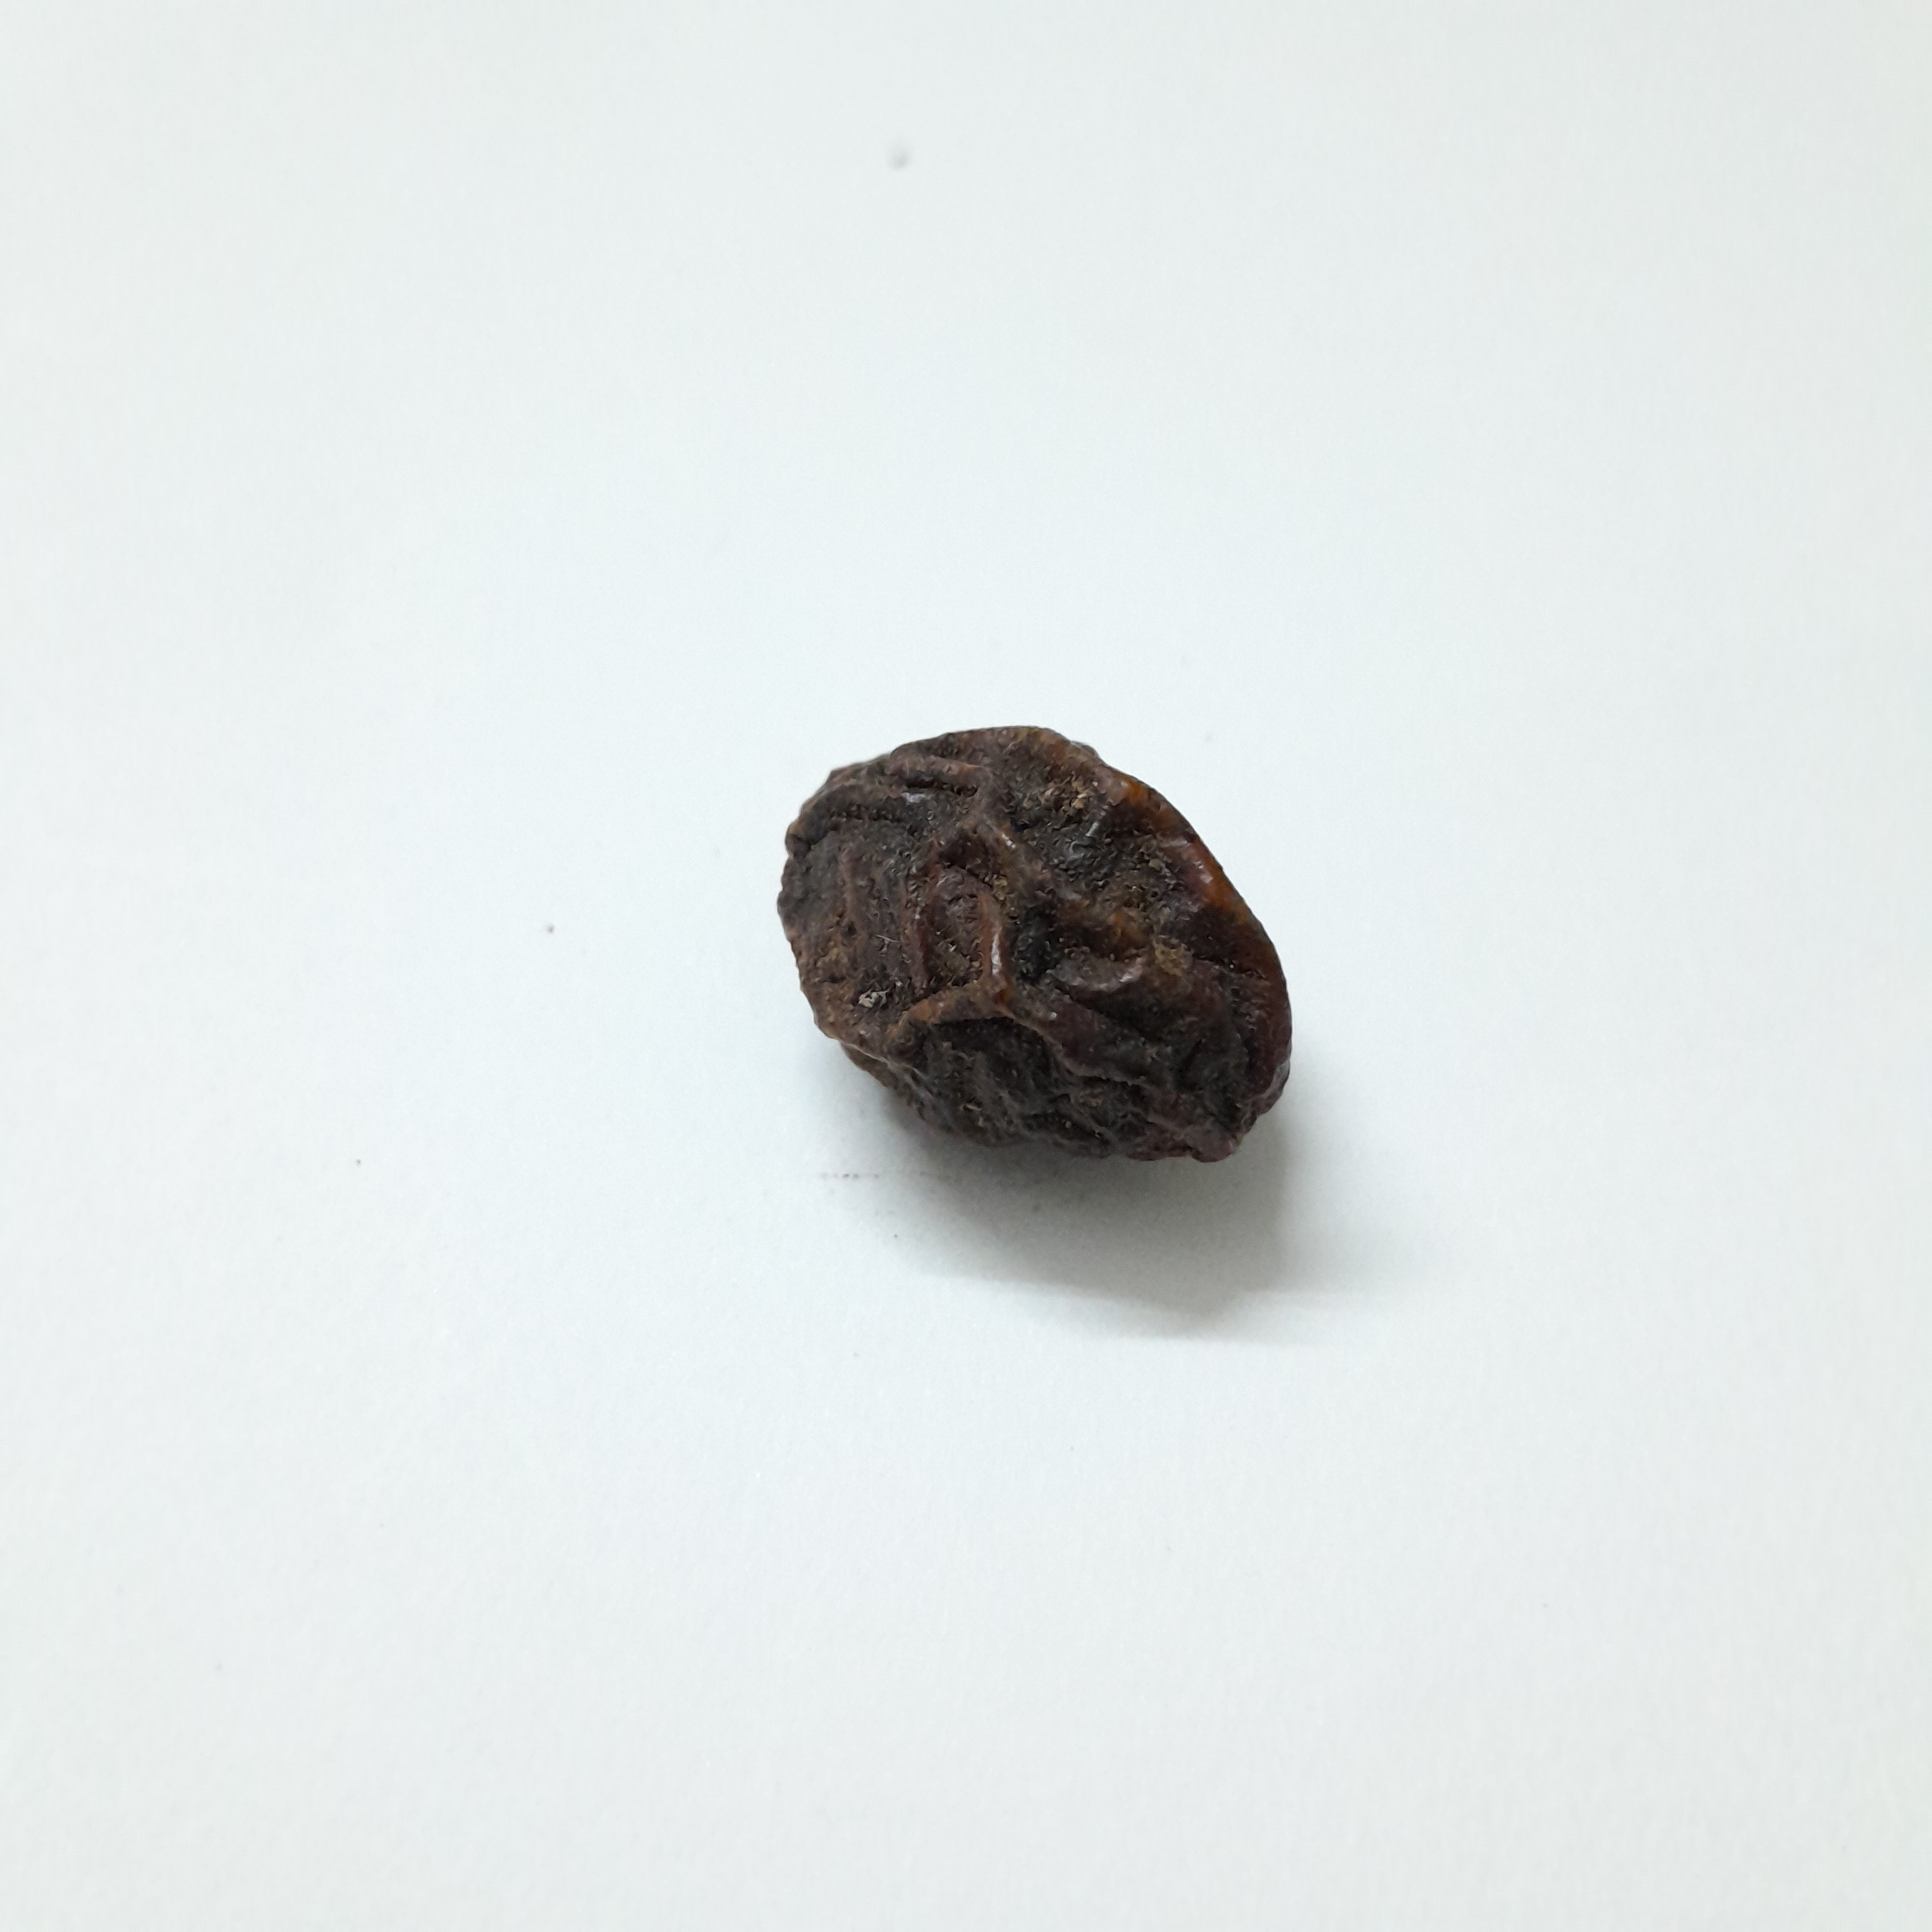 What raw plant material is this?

kadukharik
